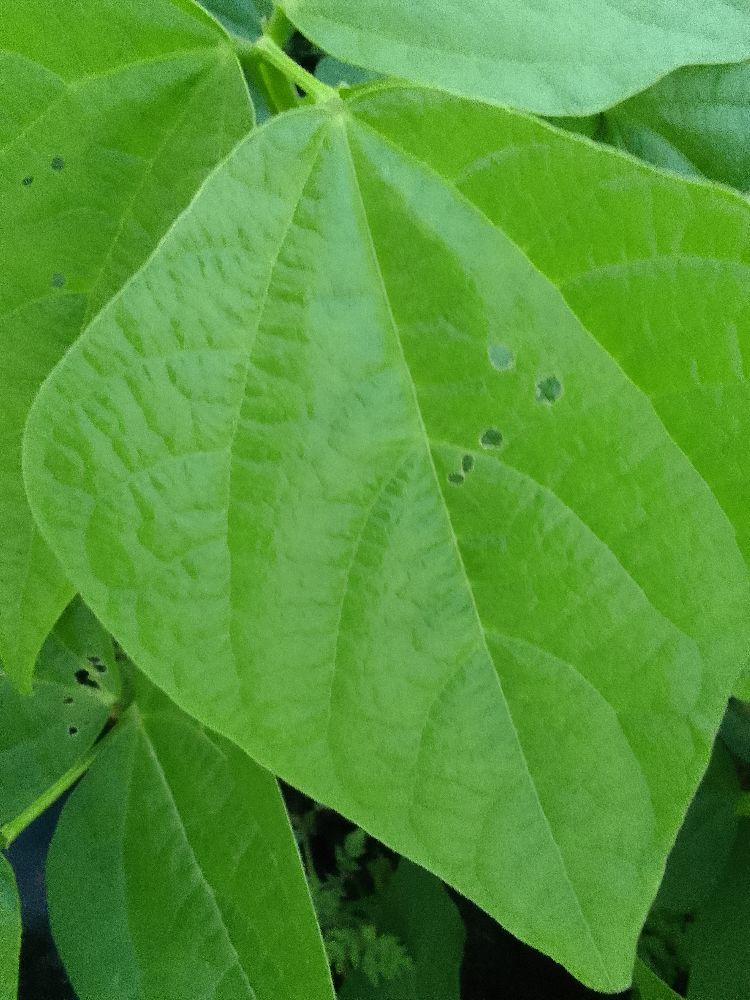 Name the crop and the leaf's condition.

common bean, healthy
